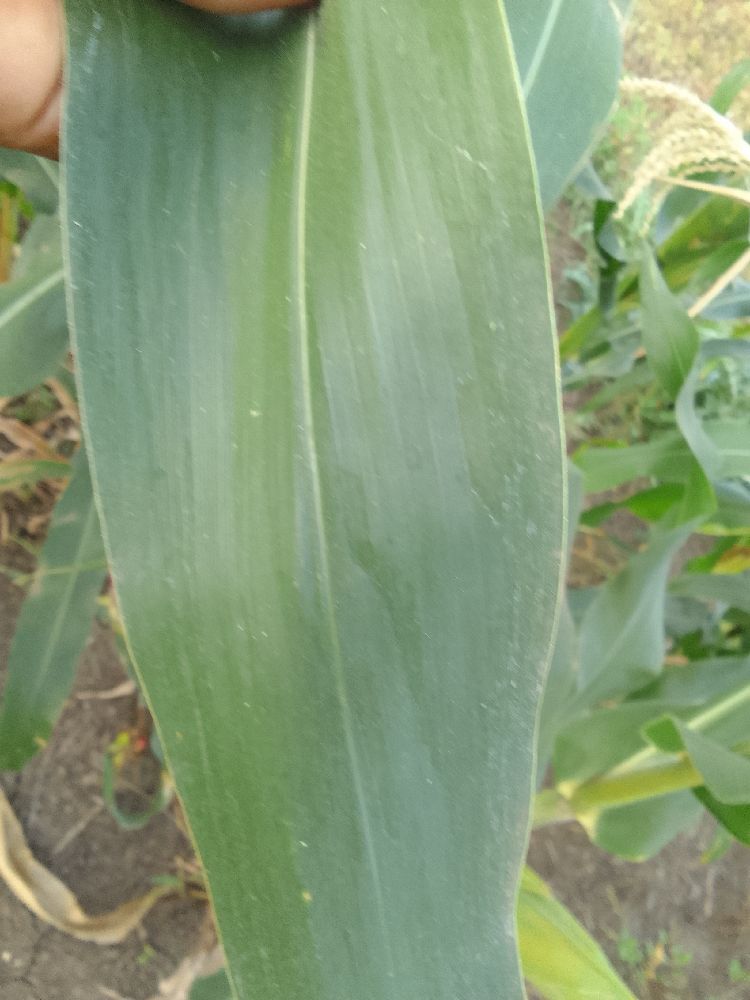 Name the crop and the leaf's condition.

maize, healthy
